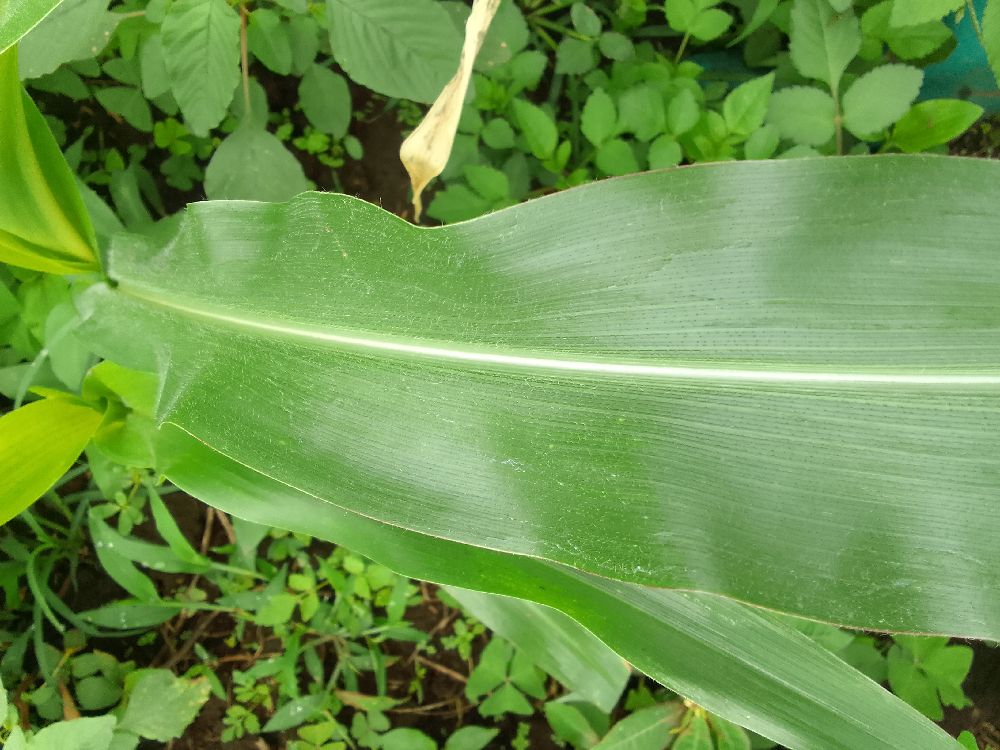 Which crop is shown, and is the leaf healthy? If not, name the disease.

maize, healthy
